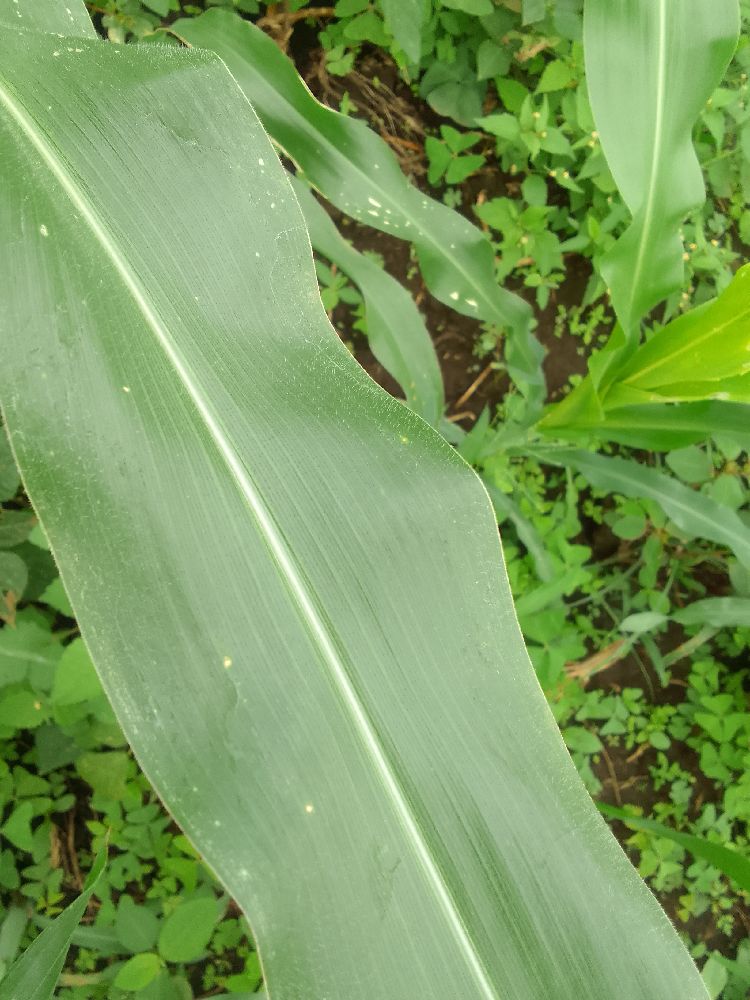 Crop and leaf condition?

maize, healthy
